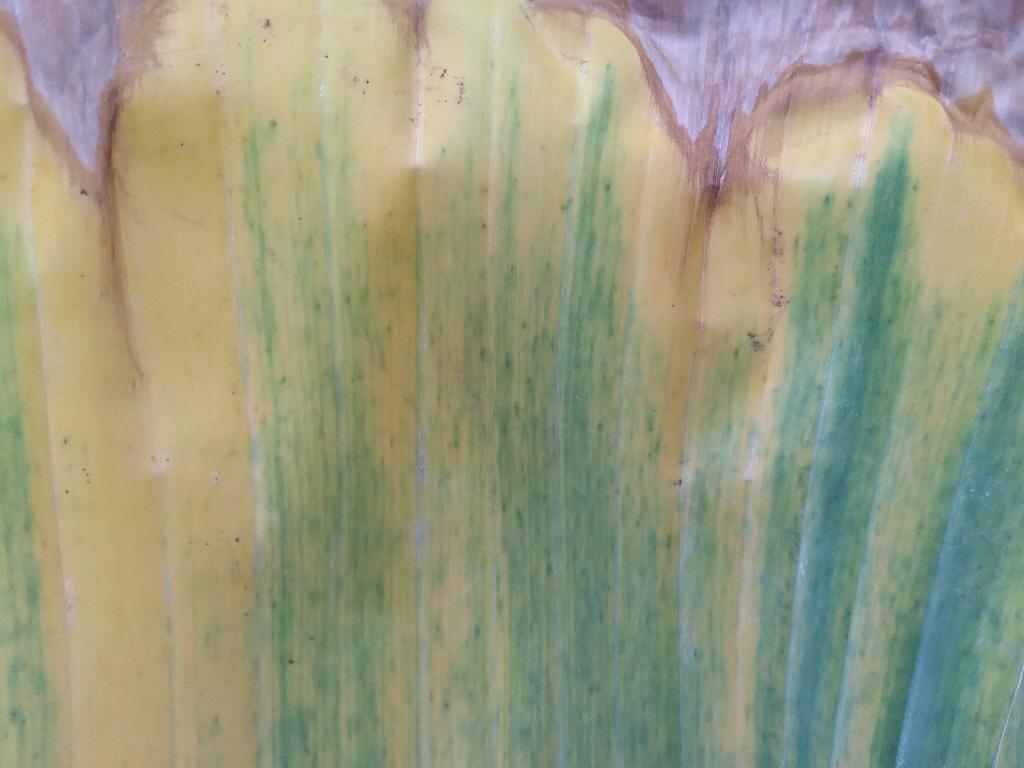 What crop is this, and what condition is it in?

banana, fusarium wilt race 1
